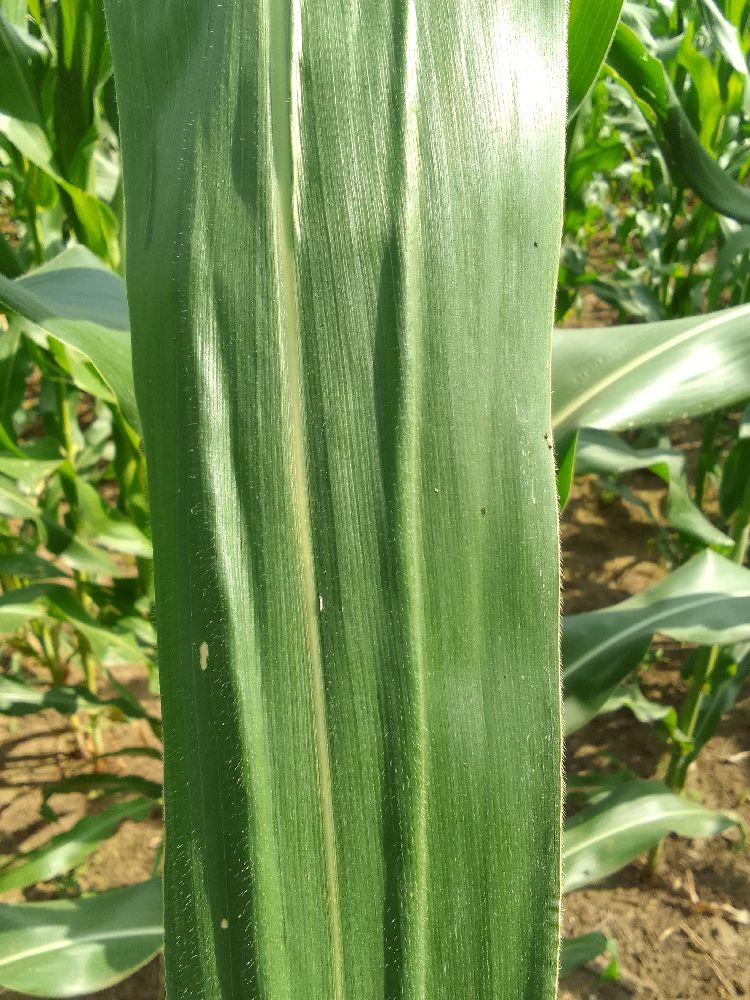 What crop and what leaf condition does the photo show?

maize, healthy
